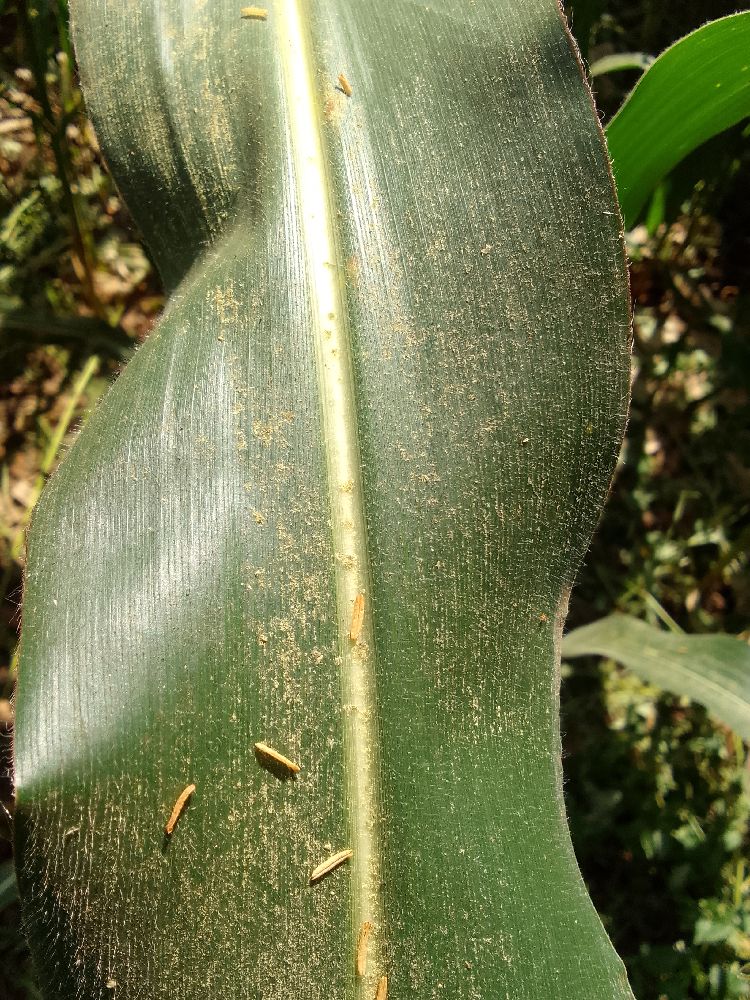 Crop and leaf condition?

maize, healthy
